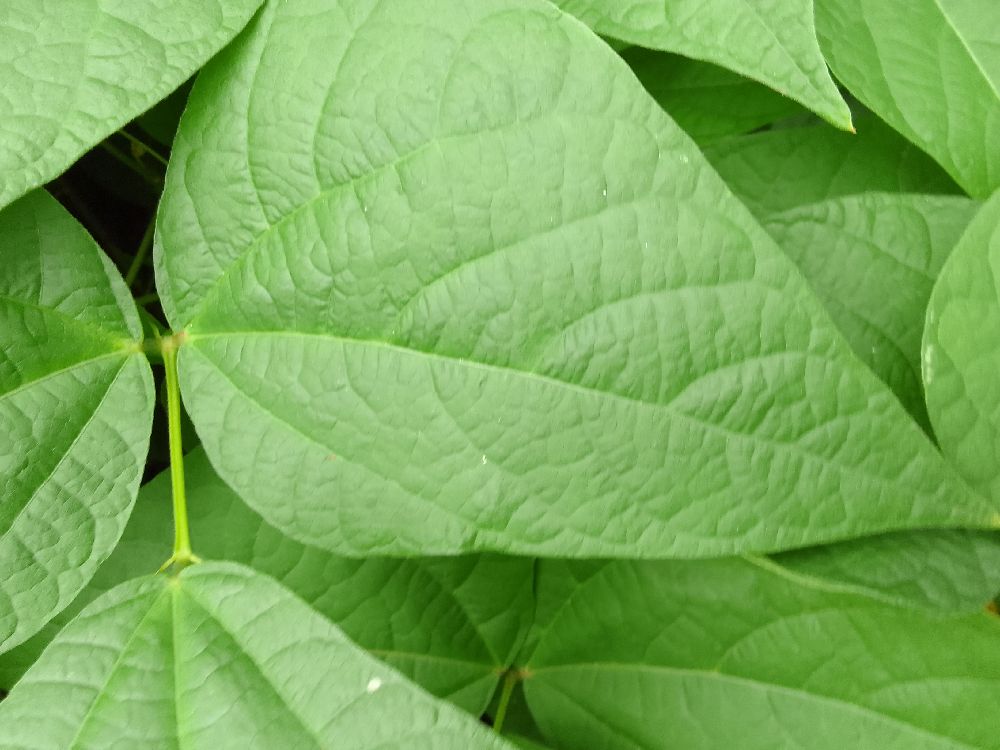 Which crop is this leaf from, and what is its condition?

common bean, healthy
